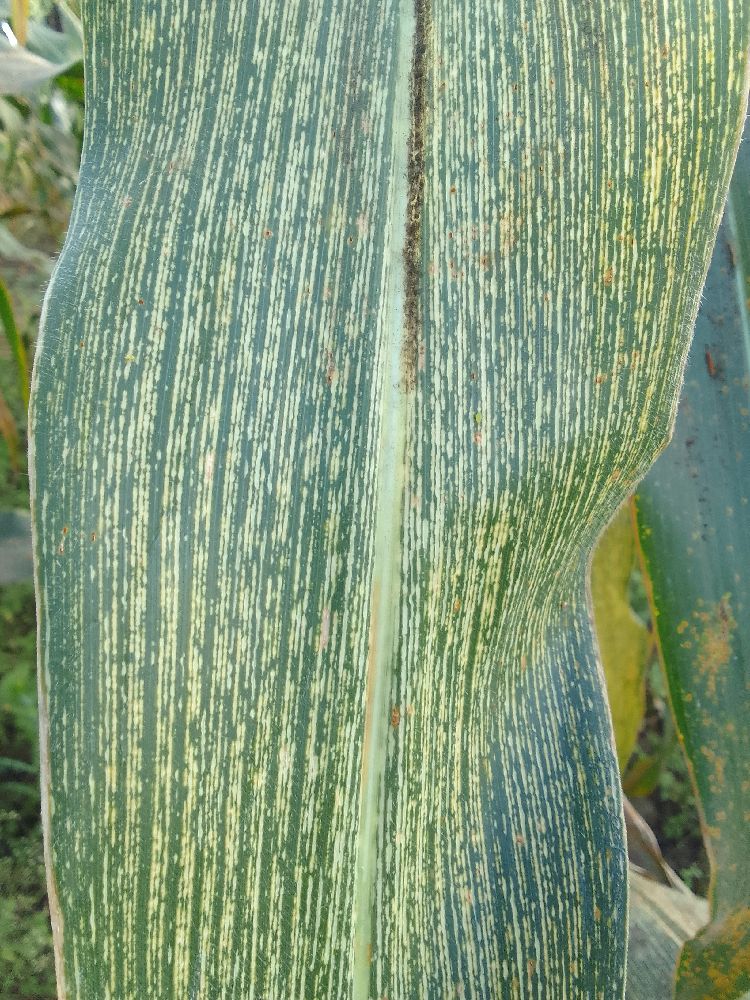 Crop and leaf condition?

maize, maize streak virus
